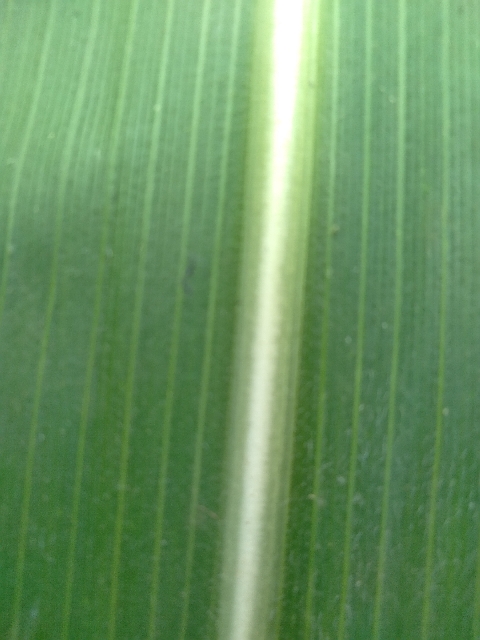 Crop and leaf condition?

maize, healthy
